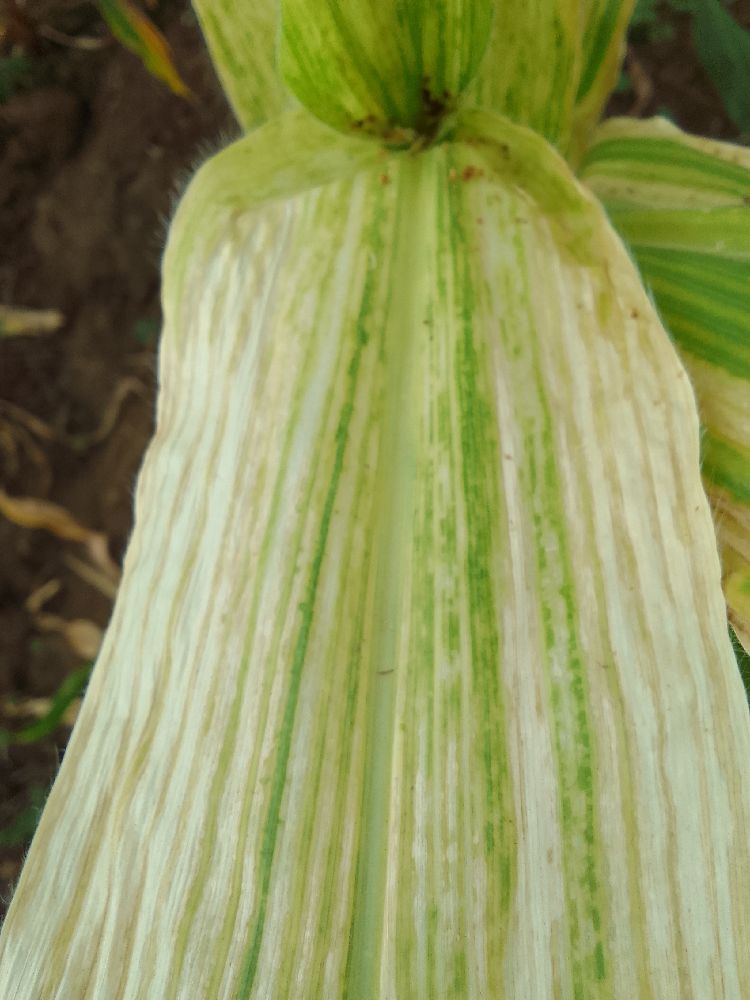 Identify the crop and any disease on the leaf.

maize, maize lethal necrosis
